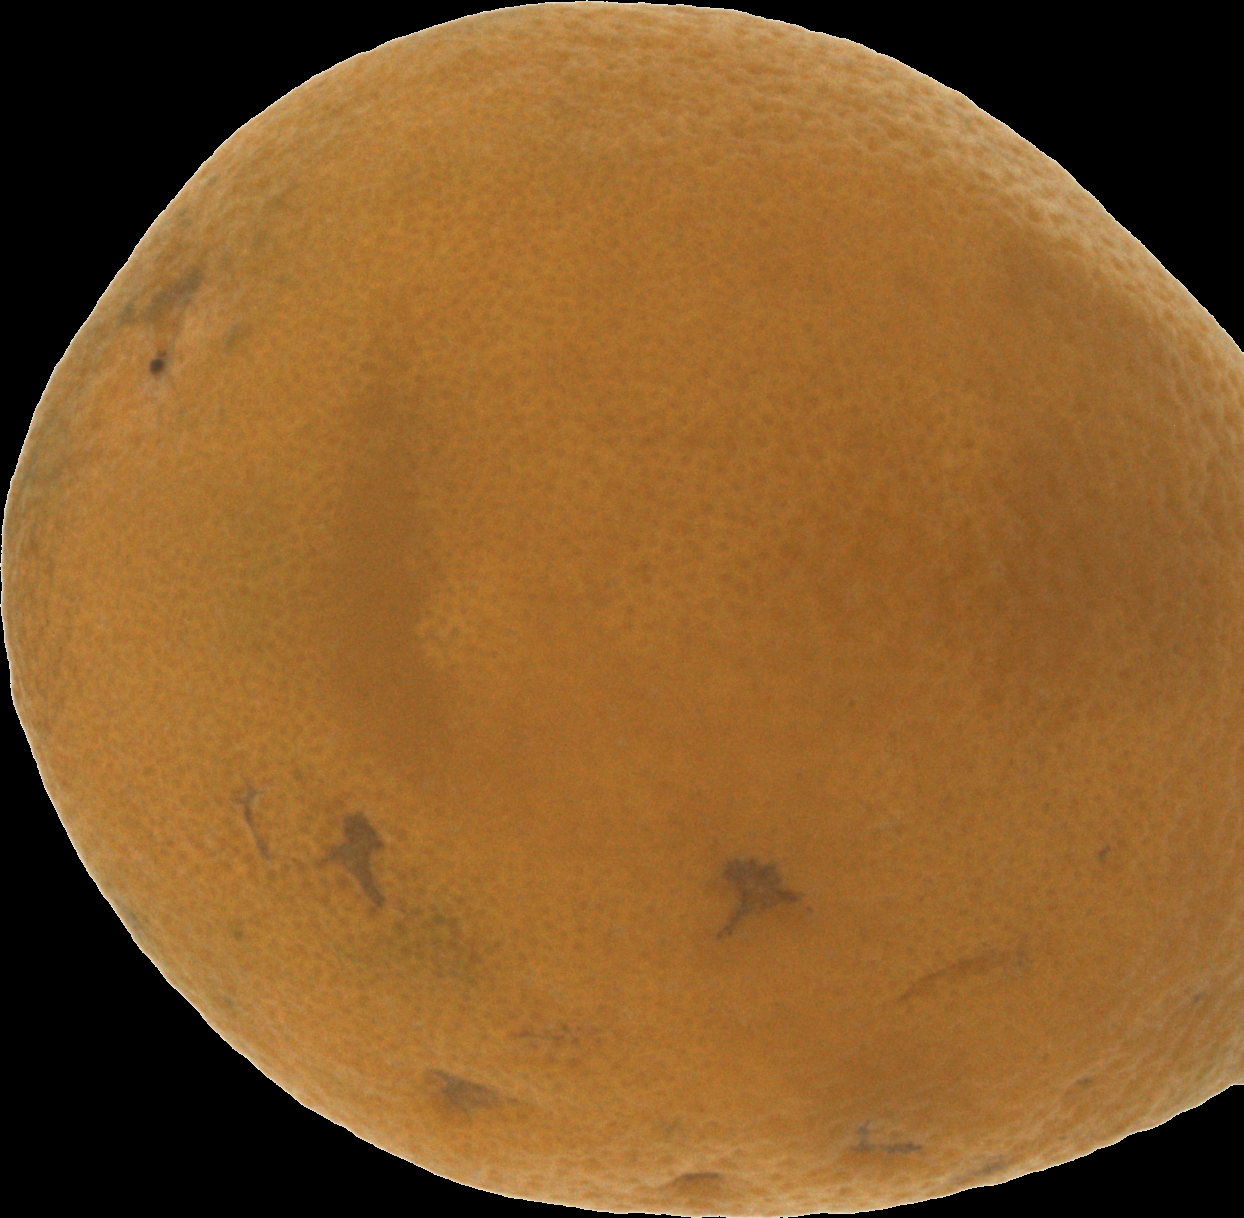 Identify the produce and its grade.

orange, bad
